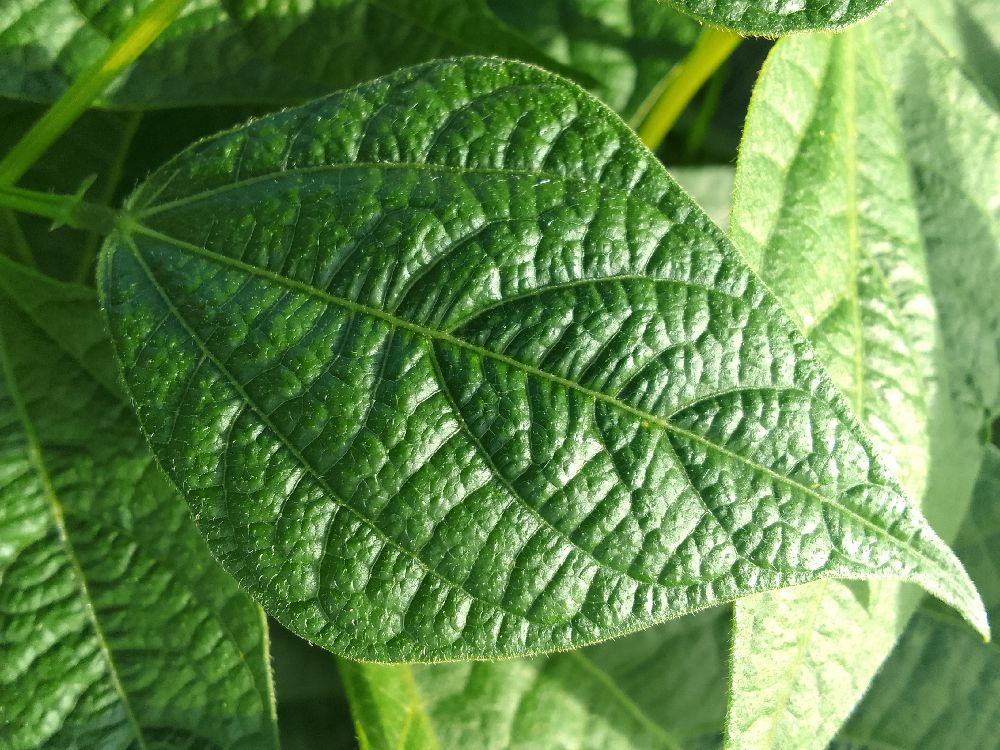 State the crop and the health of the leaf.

common bean, healthy
